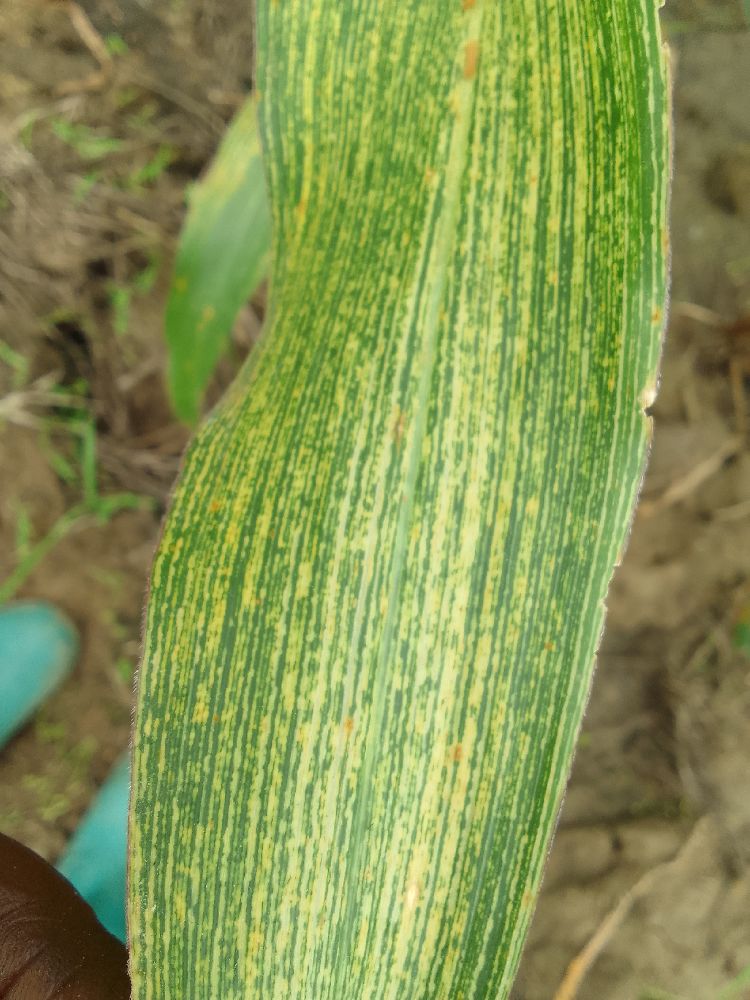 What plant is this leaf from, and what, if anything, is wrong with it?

maize, maize streak virus
